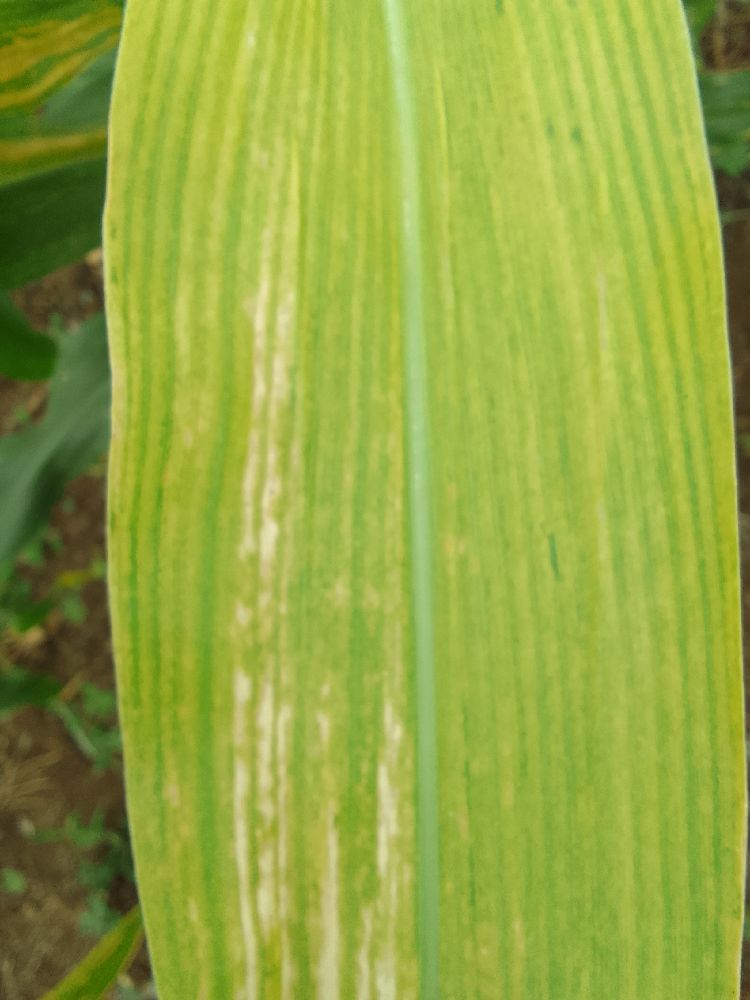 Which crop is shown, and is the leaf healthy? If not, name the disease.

maize, maize lethal necrosis
